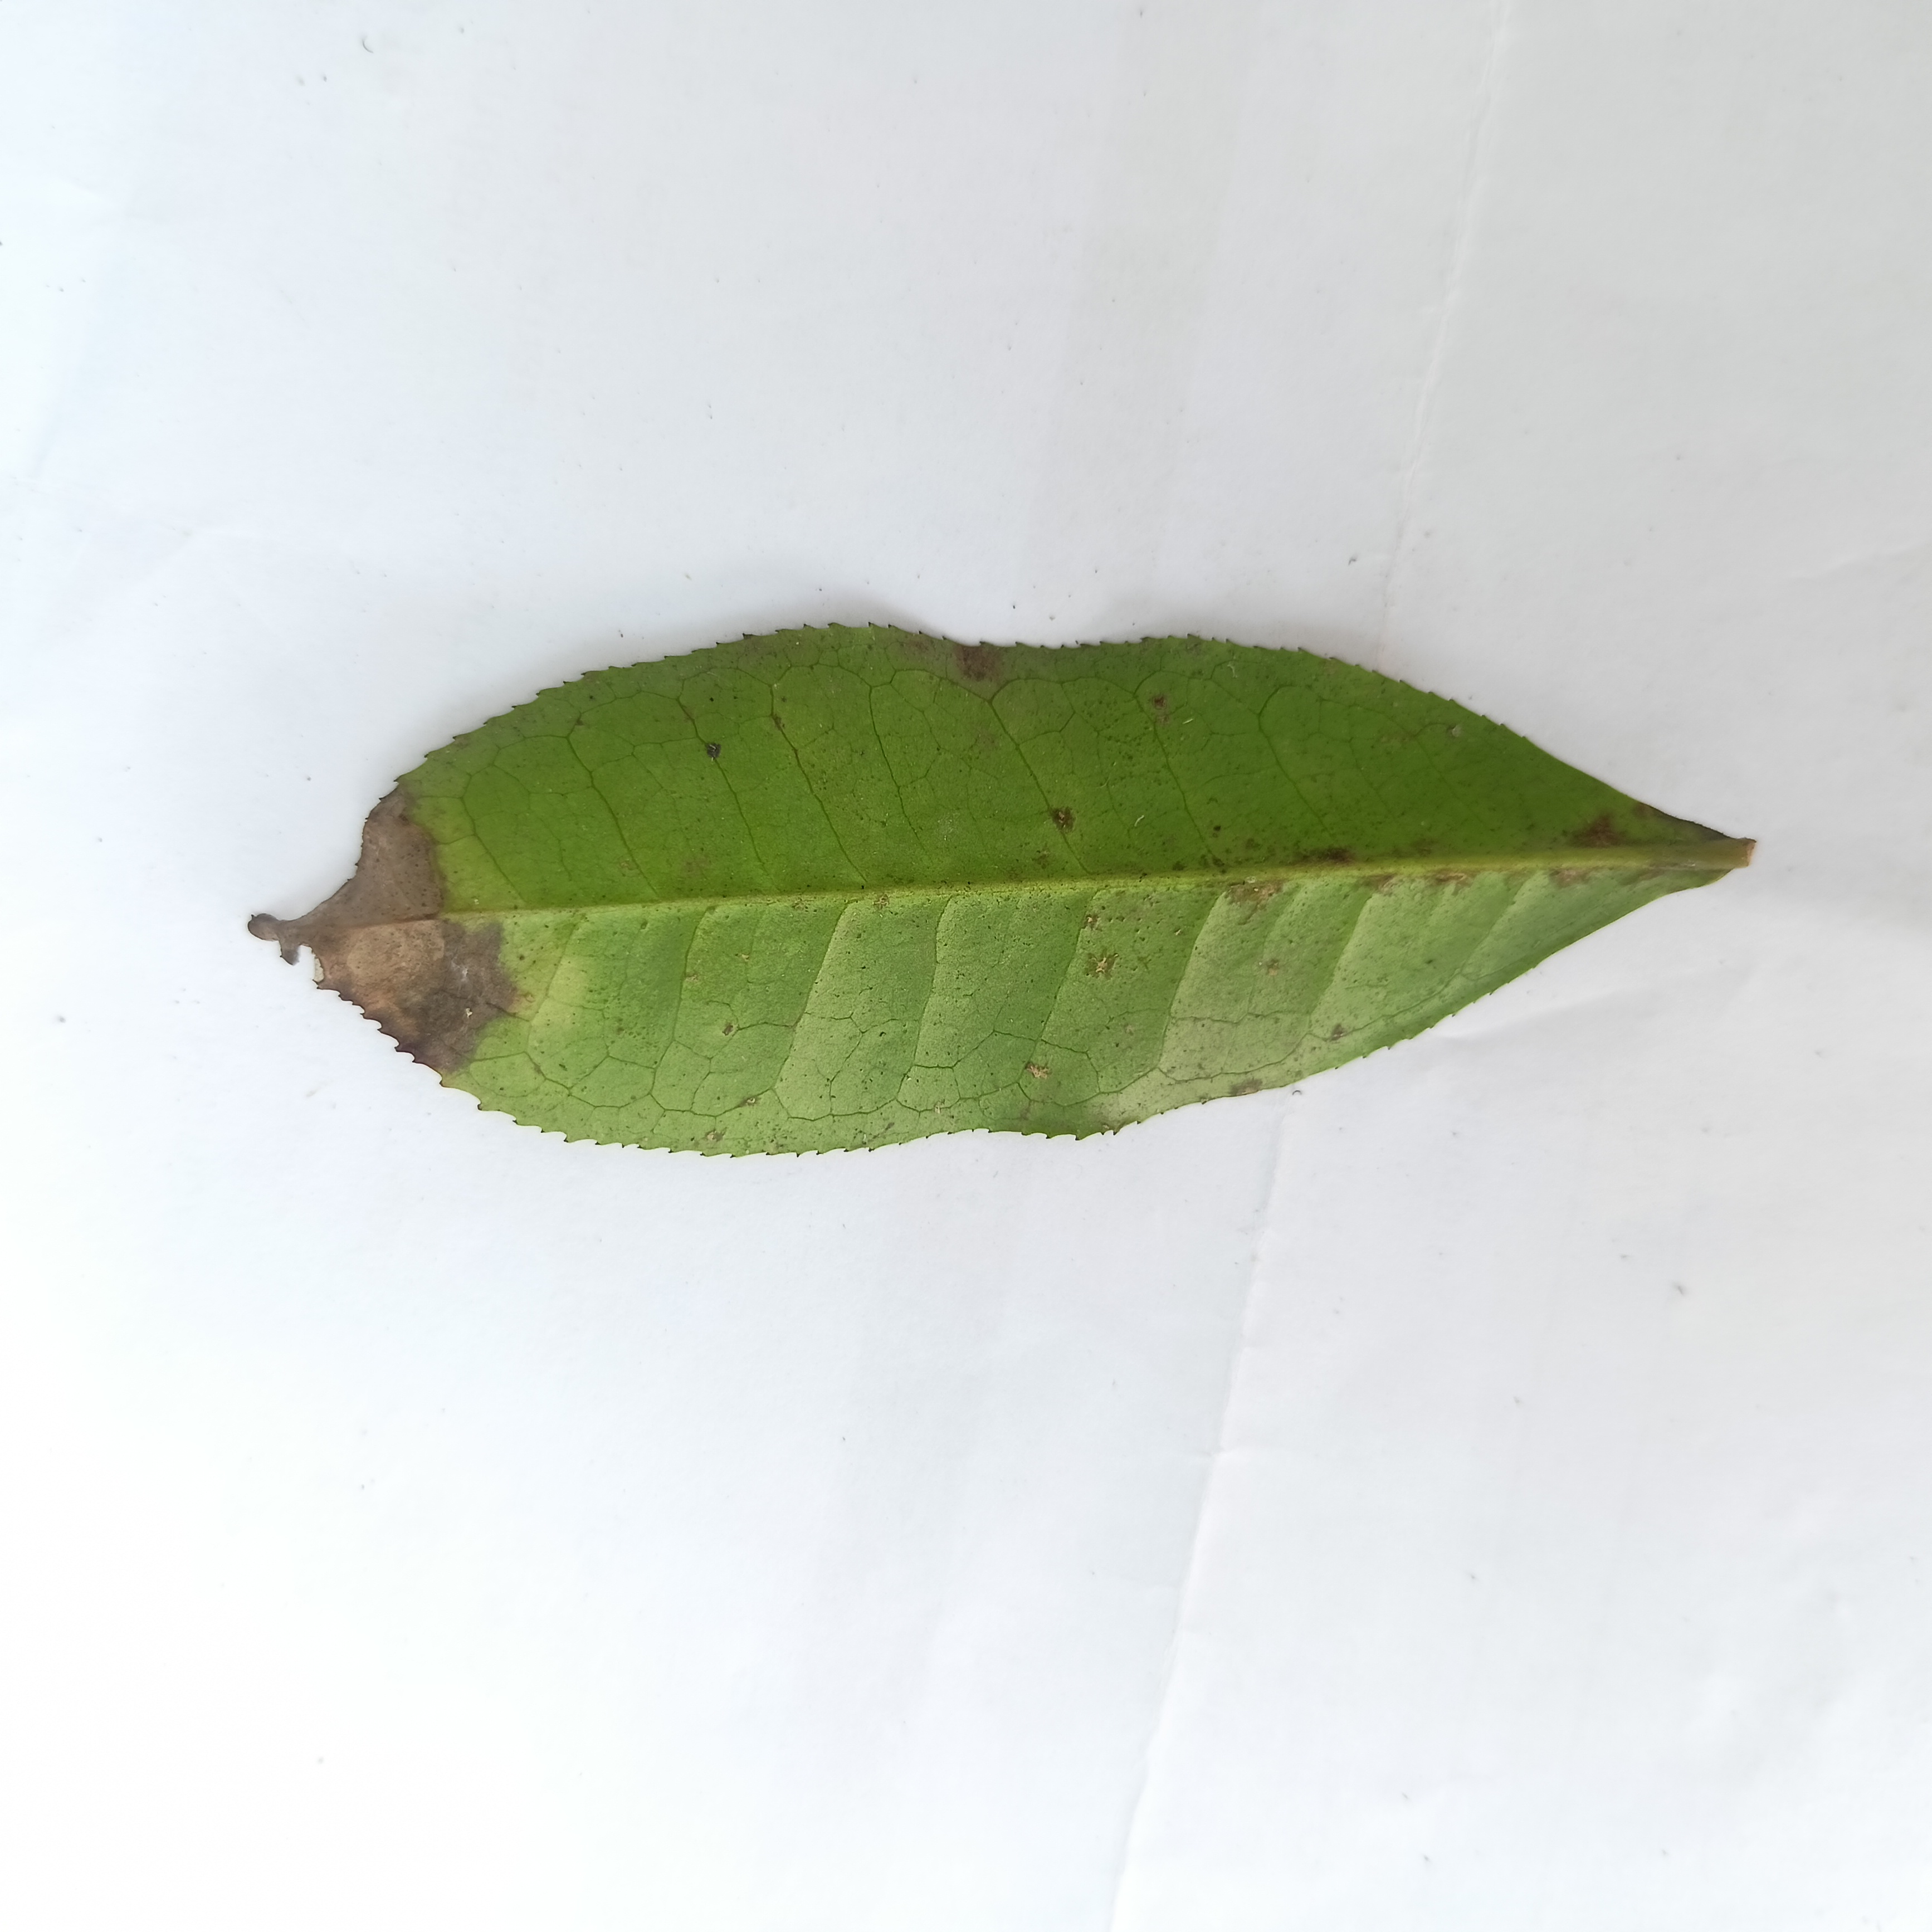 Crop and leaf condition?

tea, brown blight
